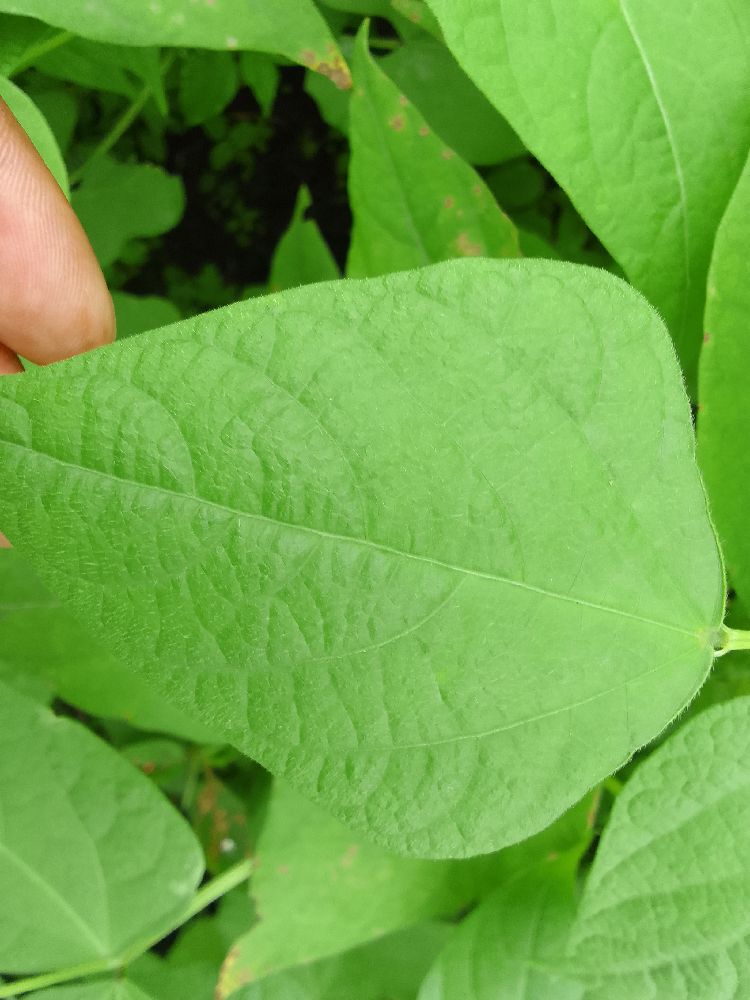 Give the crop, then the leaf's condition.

common bean, healthy
